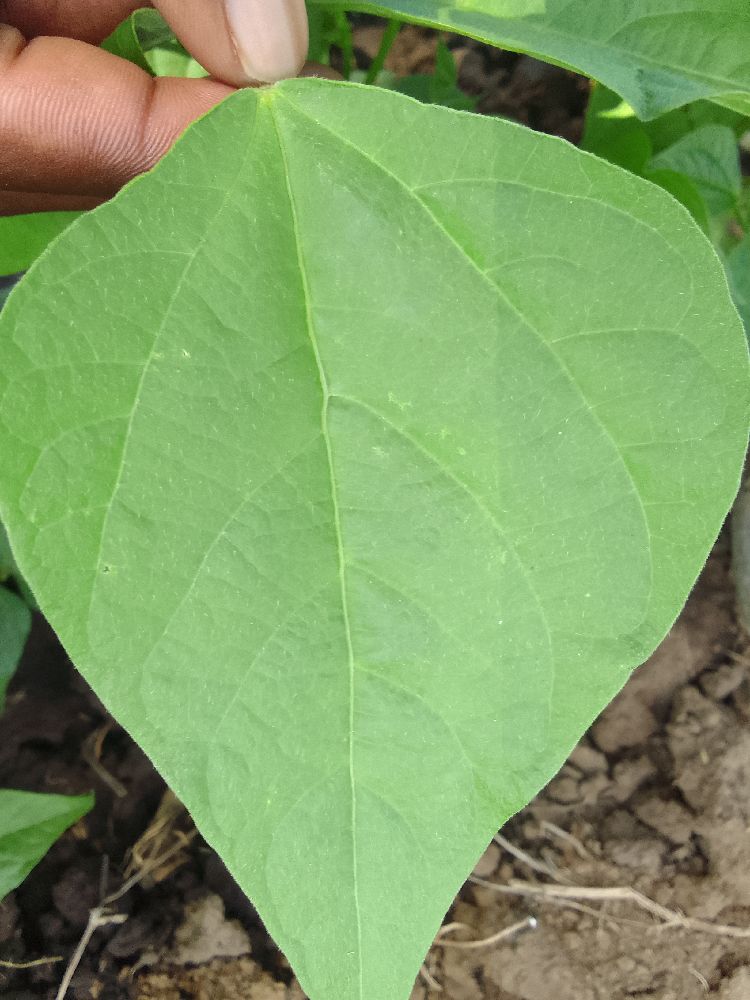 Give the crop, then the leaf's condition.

common bean, healthy
